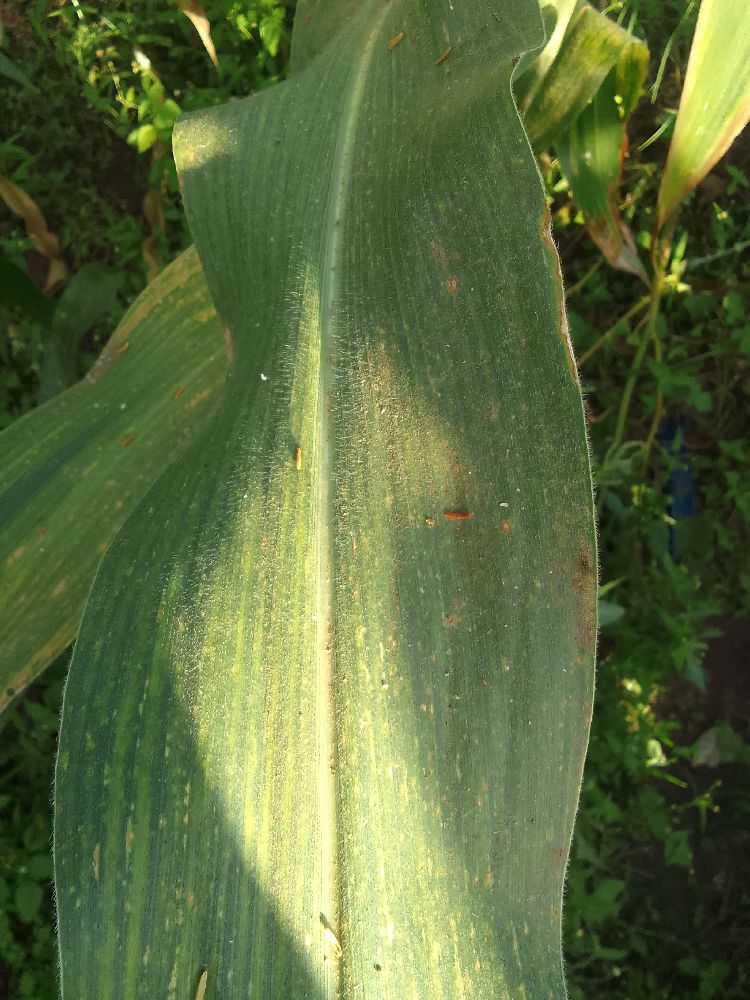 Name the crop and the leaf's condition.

maize, maize lethal necrosis
